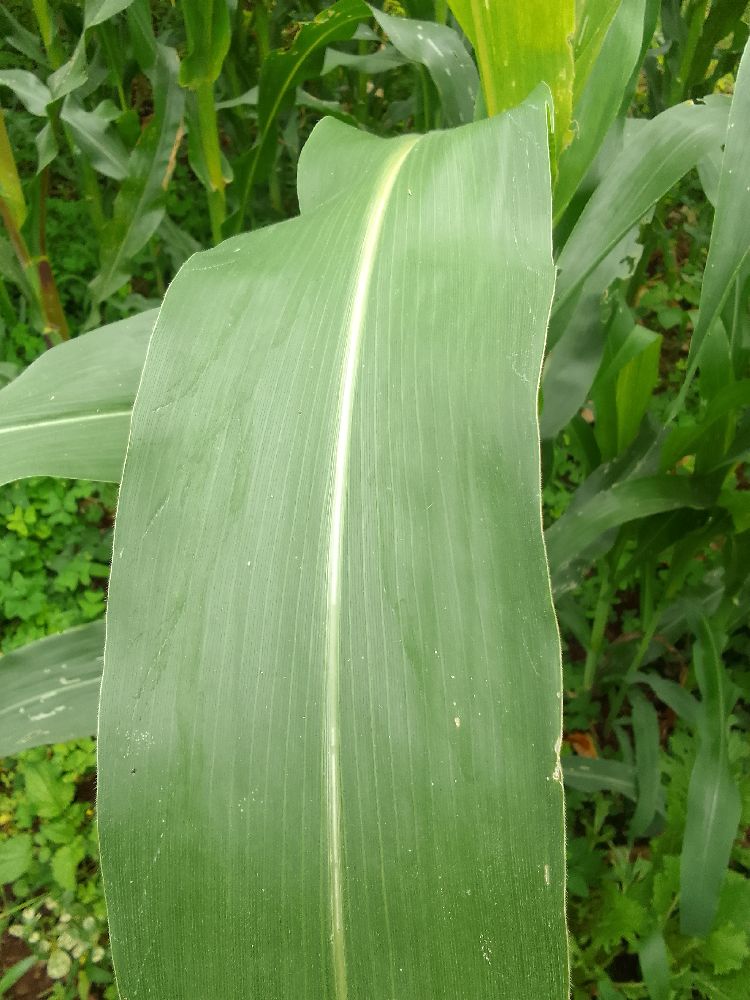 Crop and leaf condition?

maize, healthy
